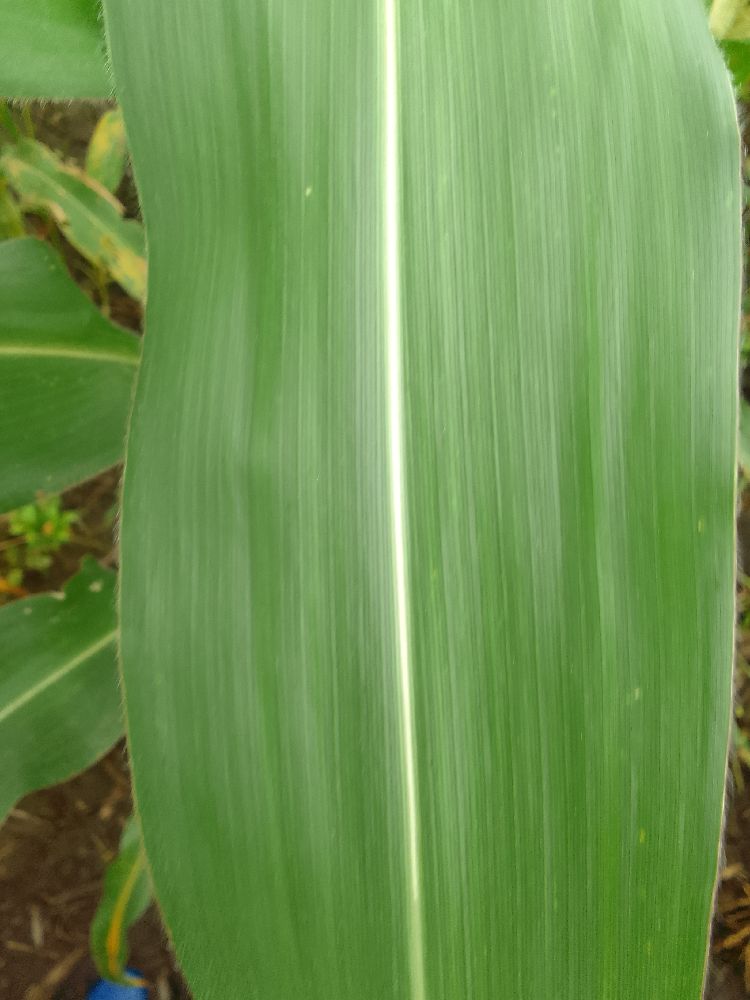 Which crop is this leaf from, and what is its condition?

maize, healthy
